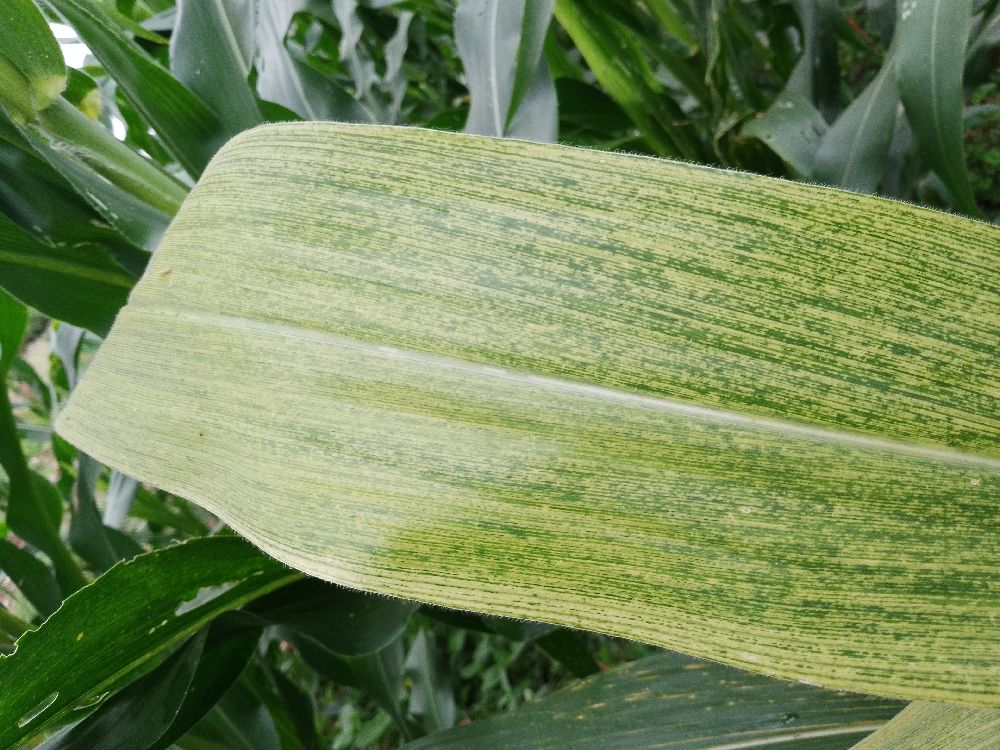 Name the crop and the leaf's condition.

maize, maize lethal necrosis
